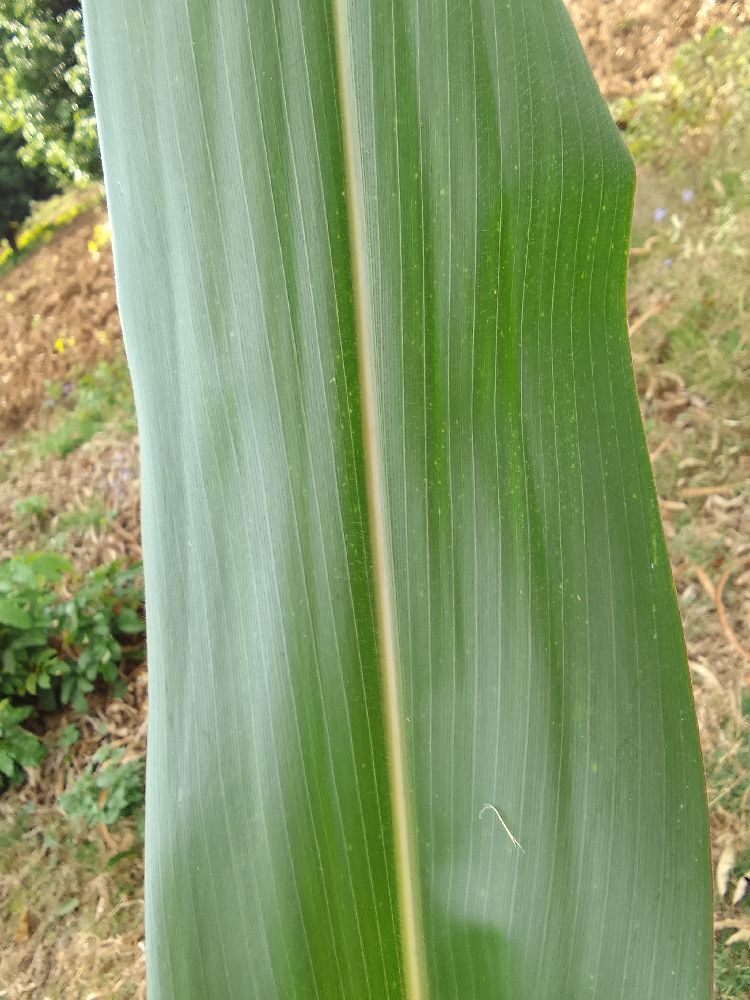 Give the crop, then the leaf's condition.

maize, healthy
